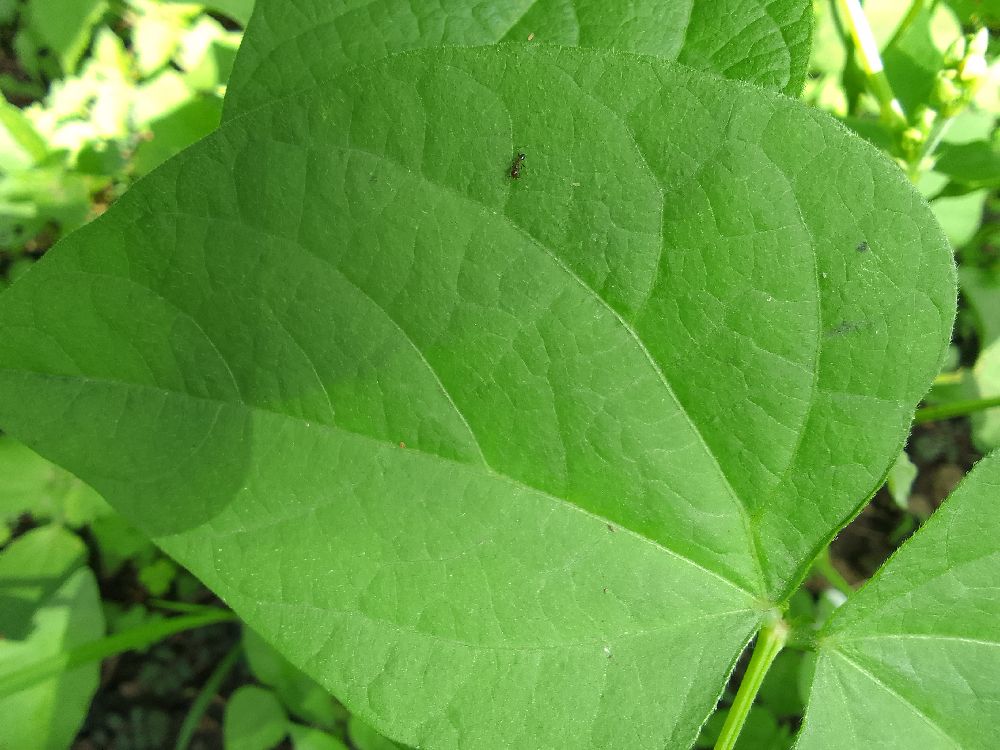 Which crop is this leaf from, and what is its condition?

common bean, healthy
